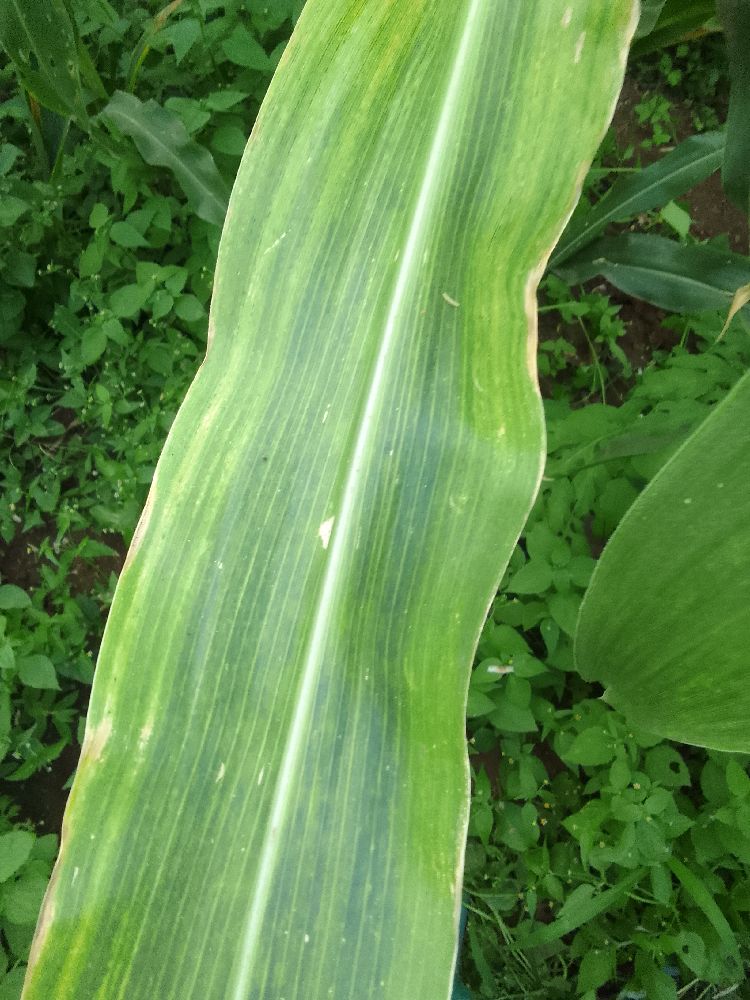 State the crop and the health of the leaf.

maize, maize lethal necrosis
